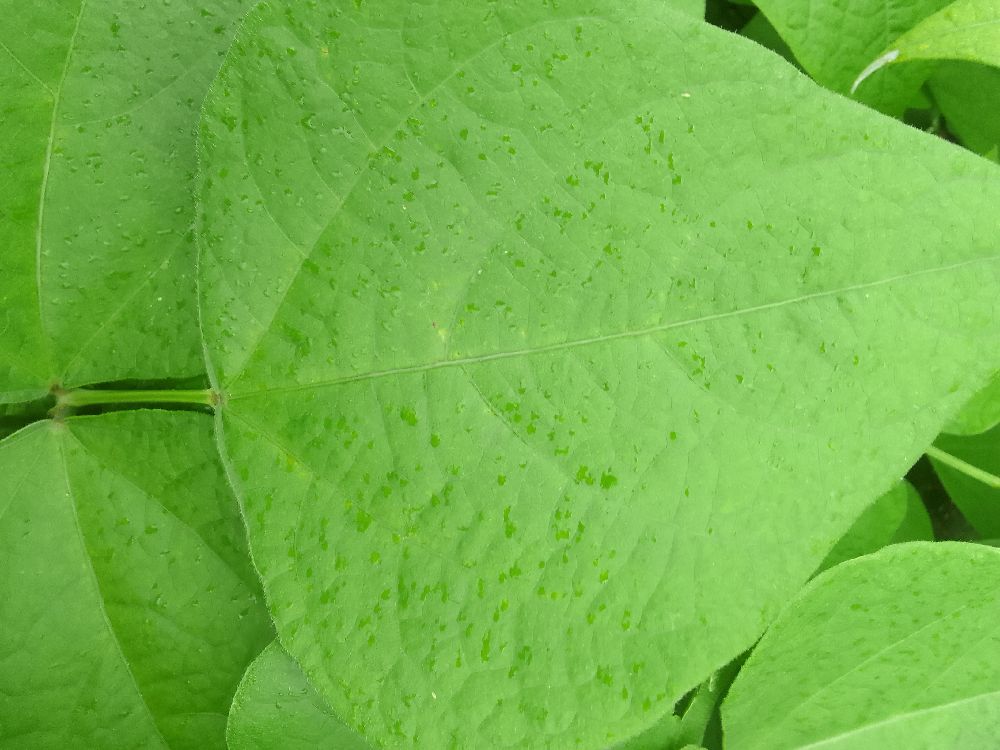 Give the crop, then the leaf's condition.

common bean, healthy
